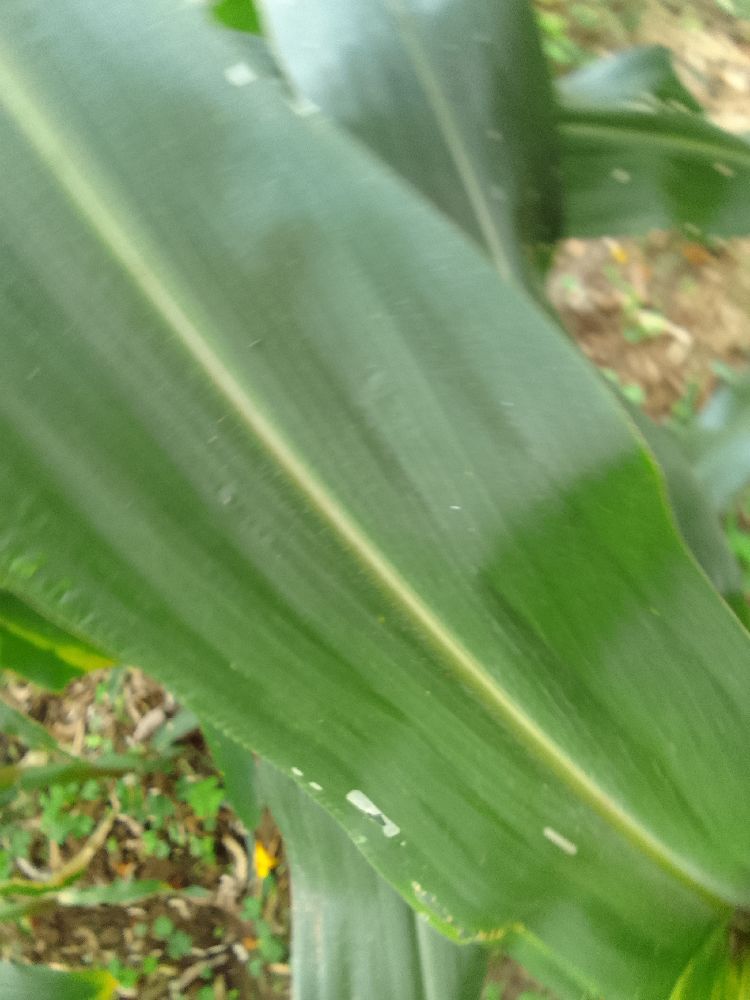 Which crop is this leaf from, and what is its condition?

maize, healthy
